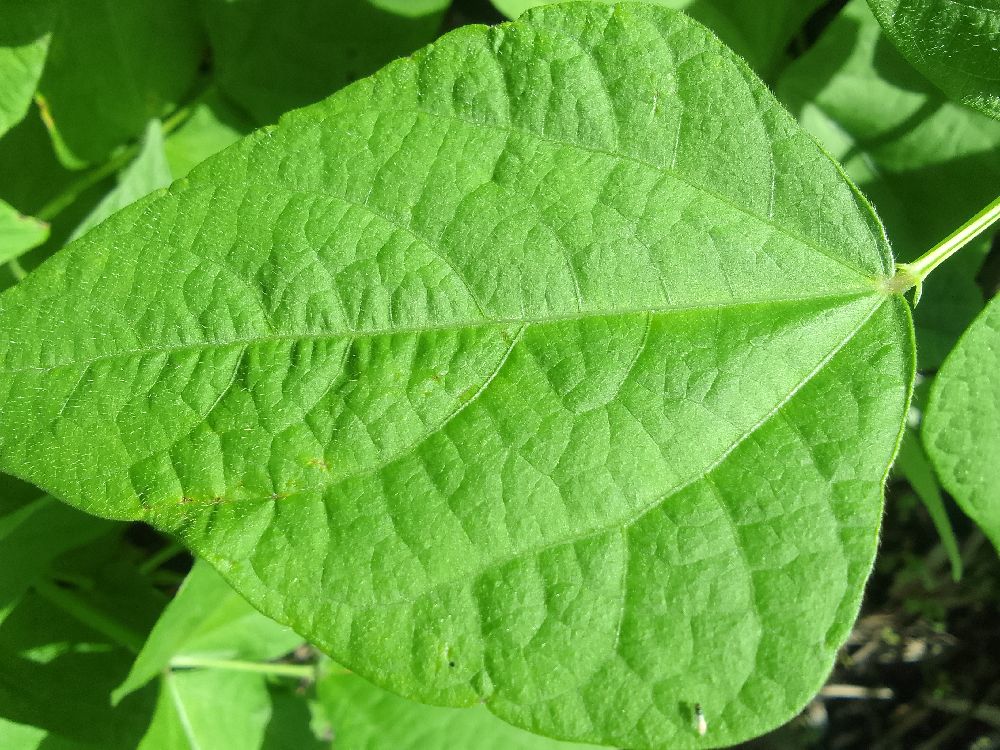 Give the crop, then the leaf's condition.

common bean, healthy
